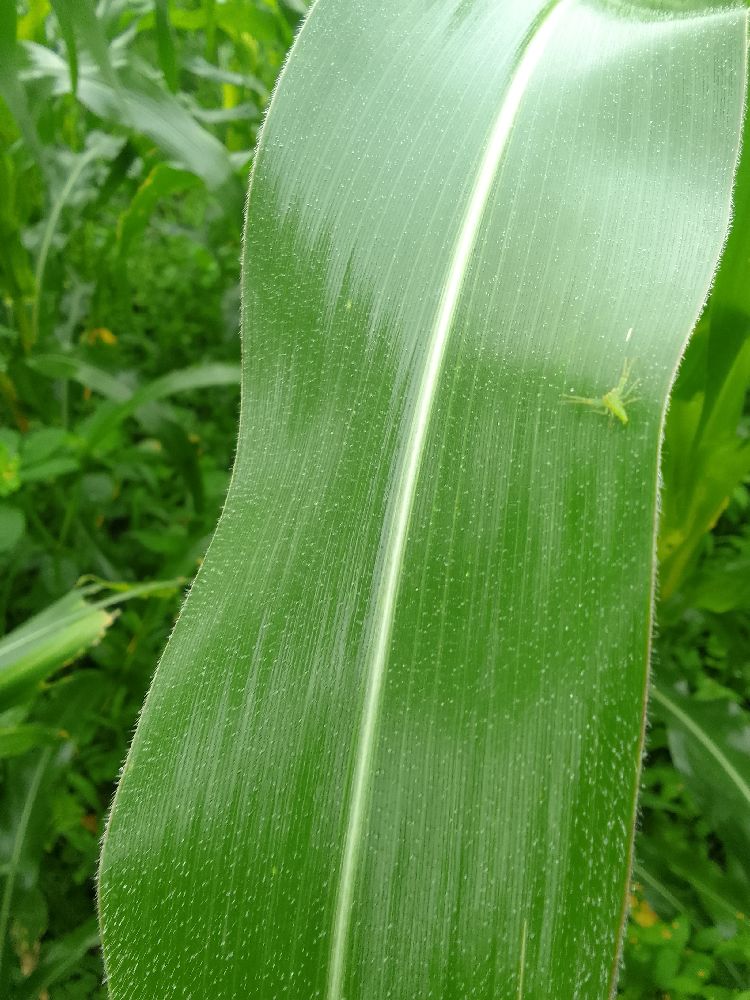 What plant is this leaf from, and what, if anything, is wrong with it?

maize, healthy
